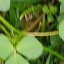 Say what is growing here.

unstructured weed
